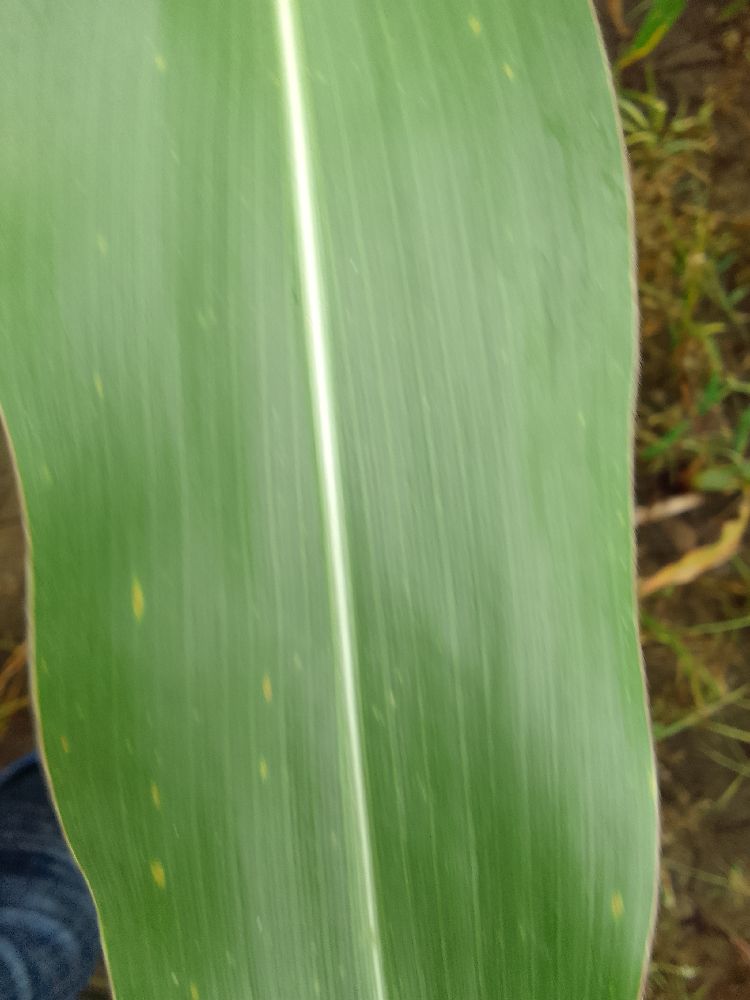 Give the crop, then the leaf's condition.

maize, healthy
